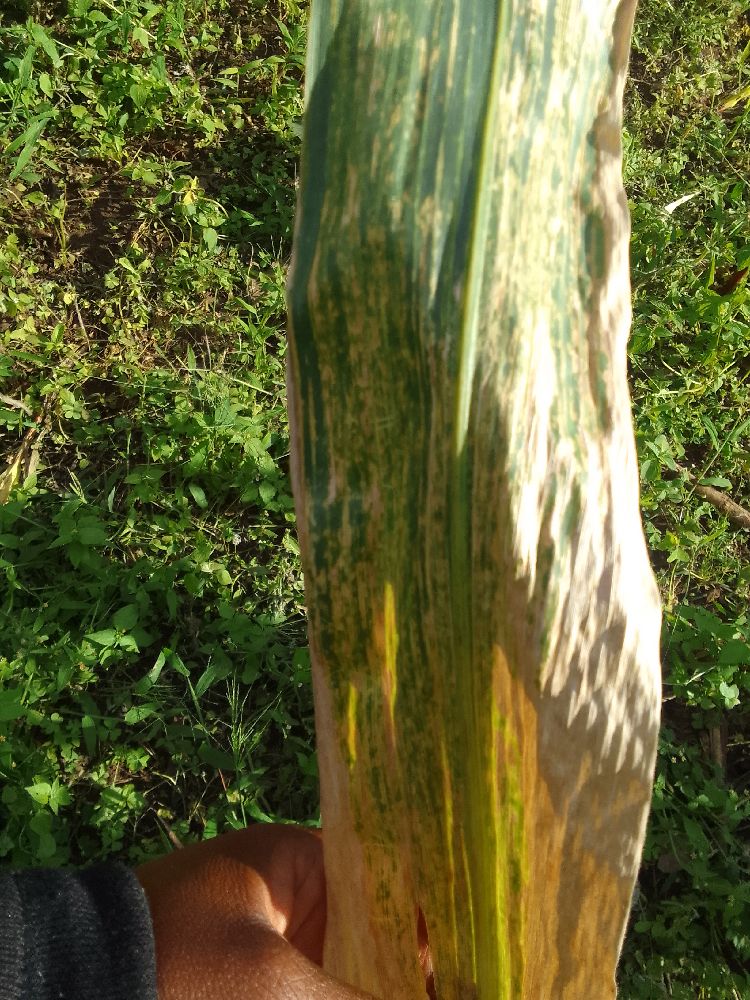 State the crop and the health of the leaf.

maize, maize lethal necrosis
